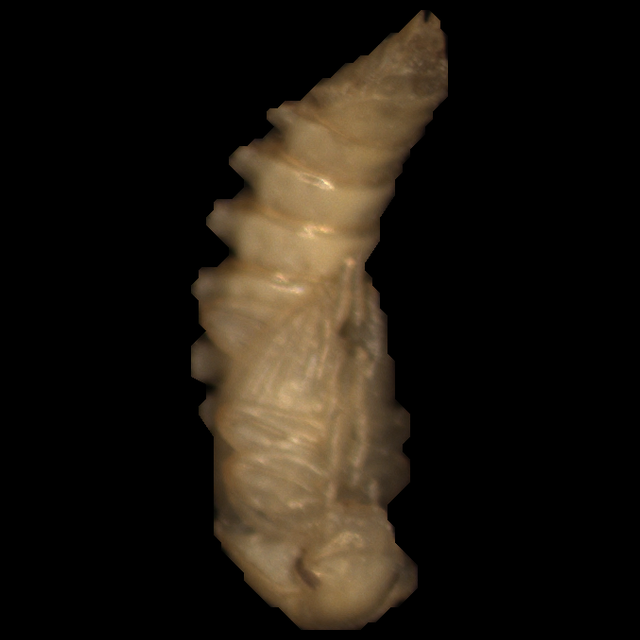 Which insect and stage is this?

mealworm pupa
